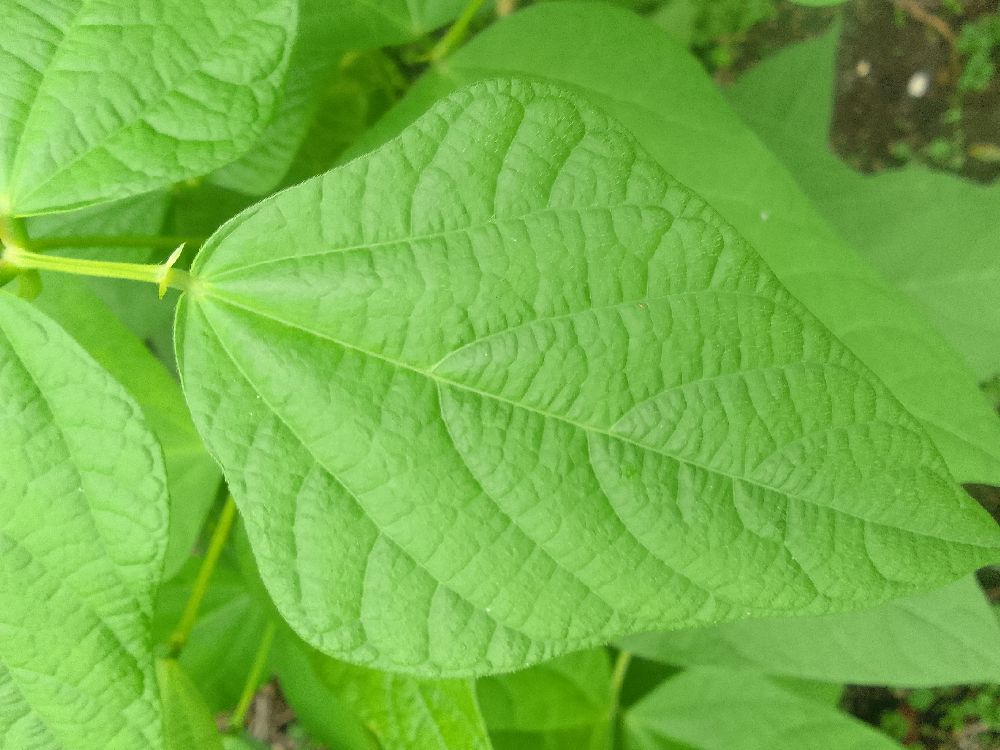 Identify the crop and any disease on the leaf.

common bean, healthy
